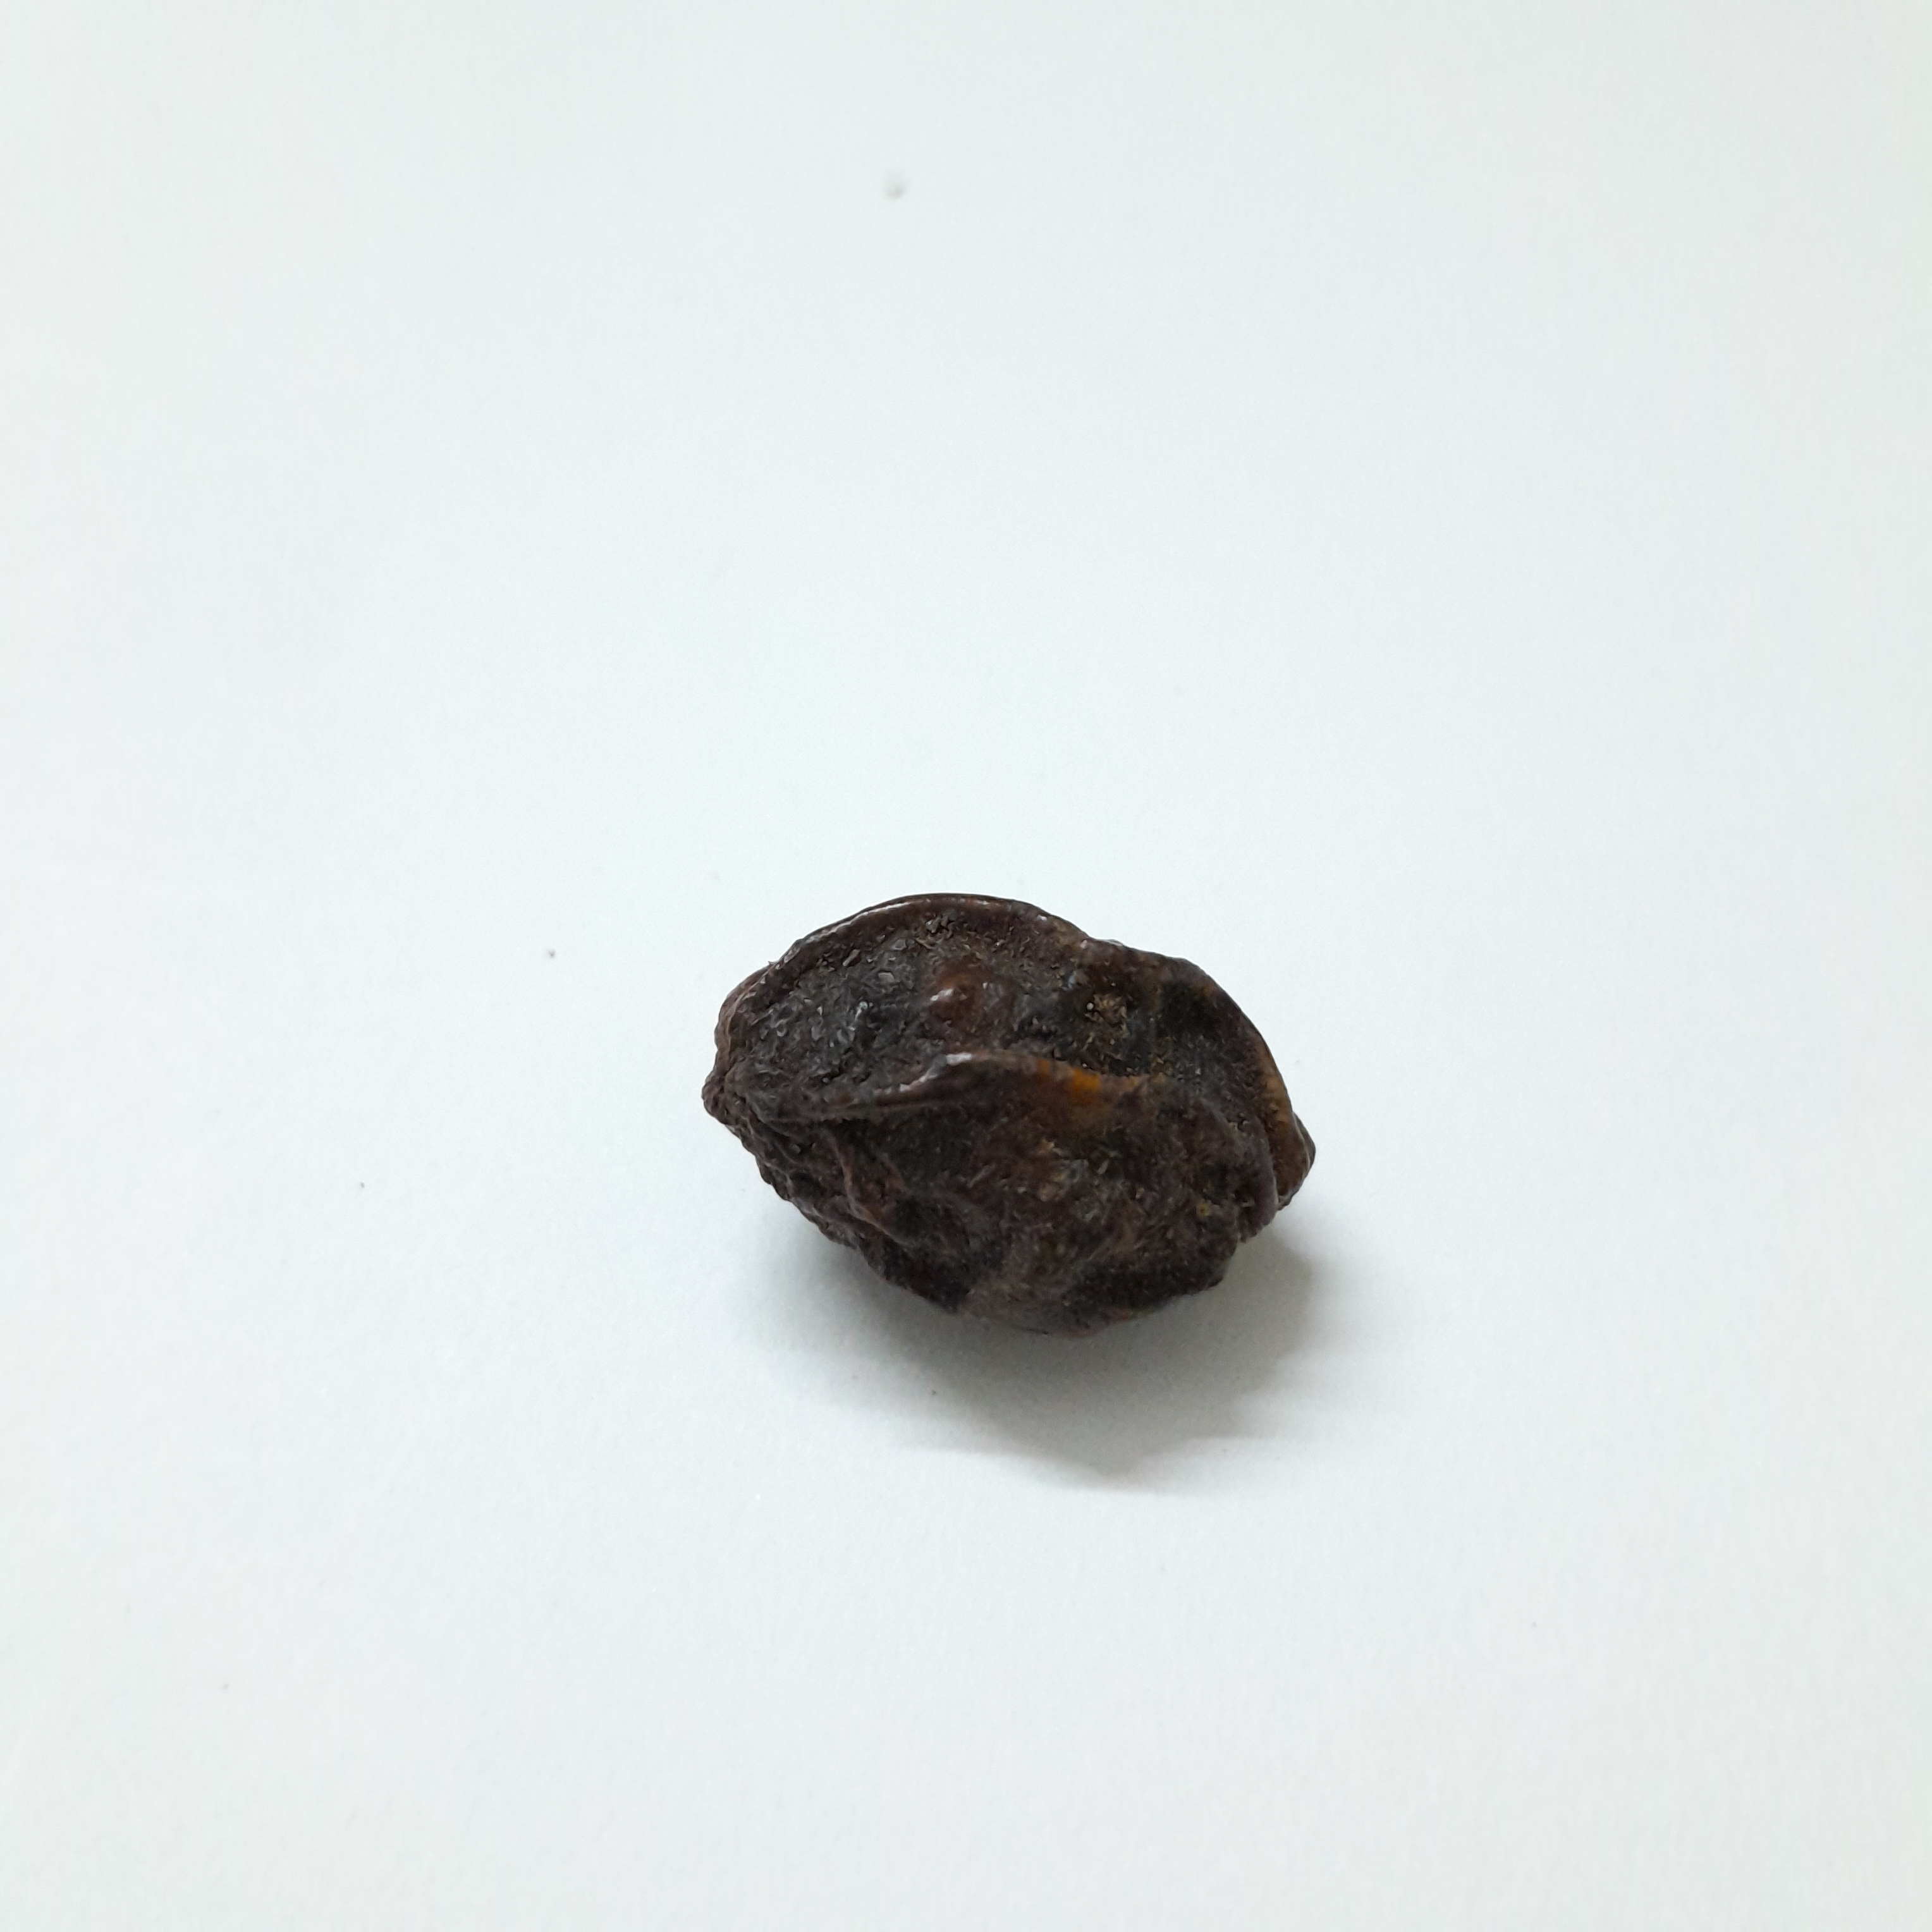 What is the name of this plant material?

kadukharik
